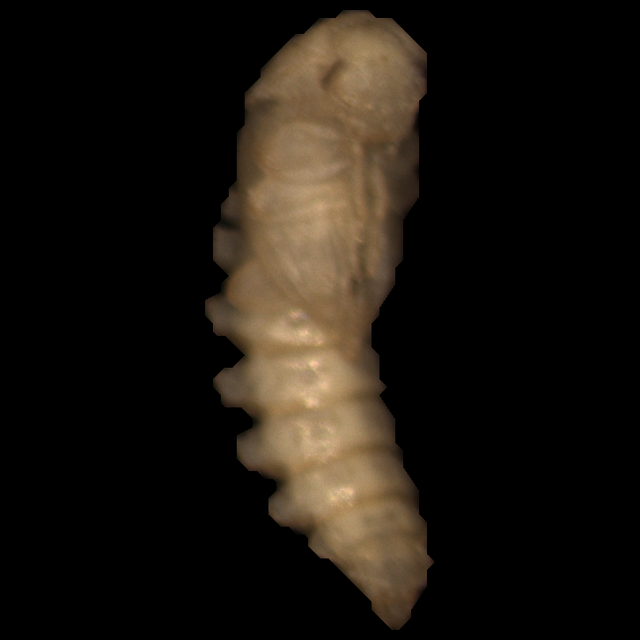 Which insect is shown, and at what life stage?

mealworm pupa
